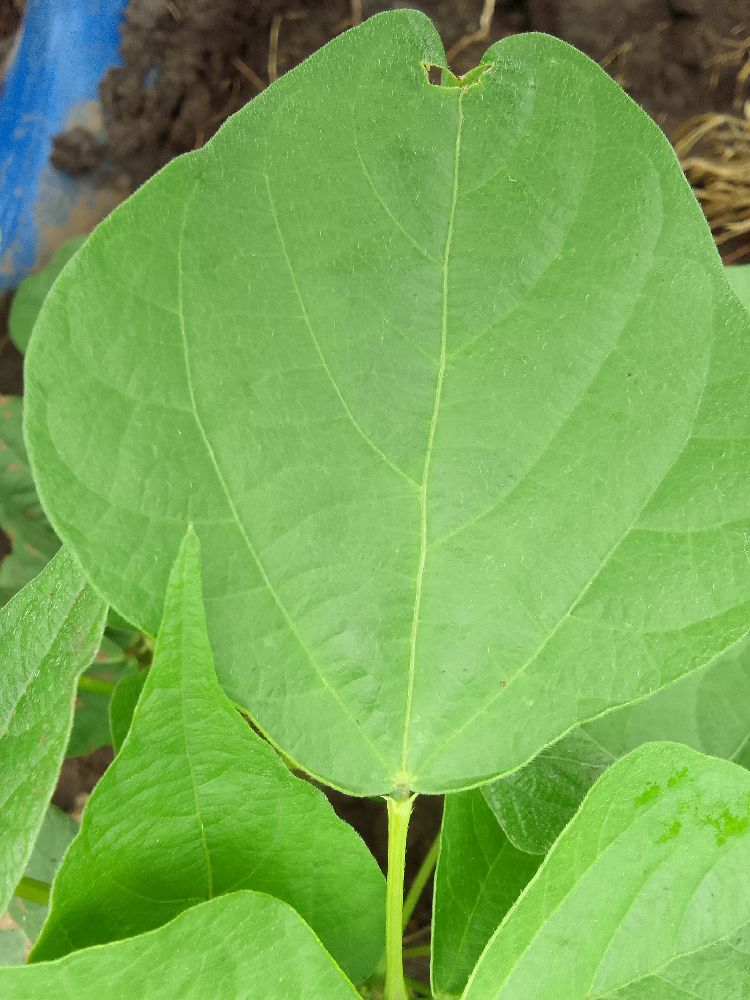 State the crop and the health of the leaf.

common bean, healthy
